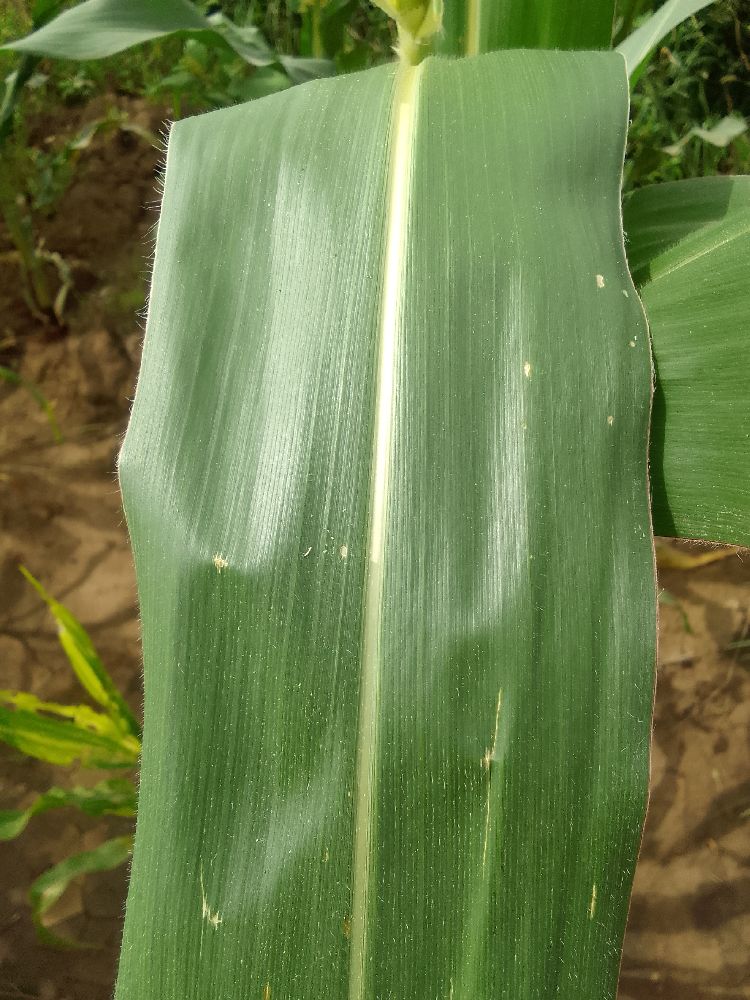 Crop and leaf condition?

maize, healthy
